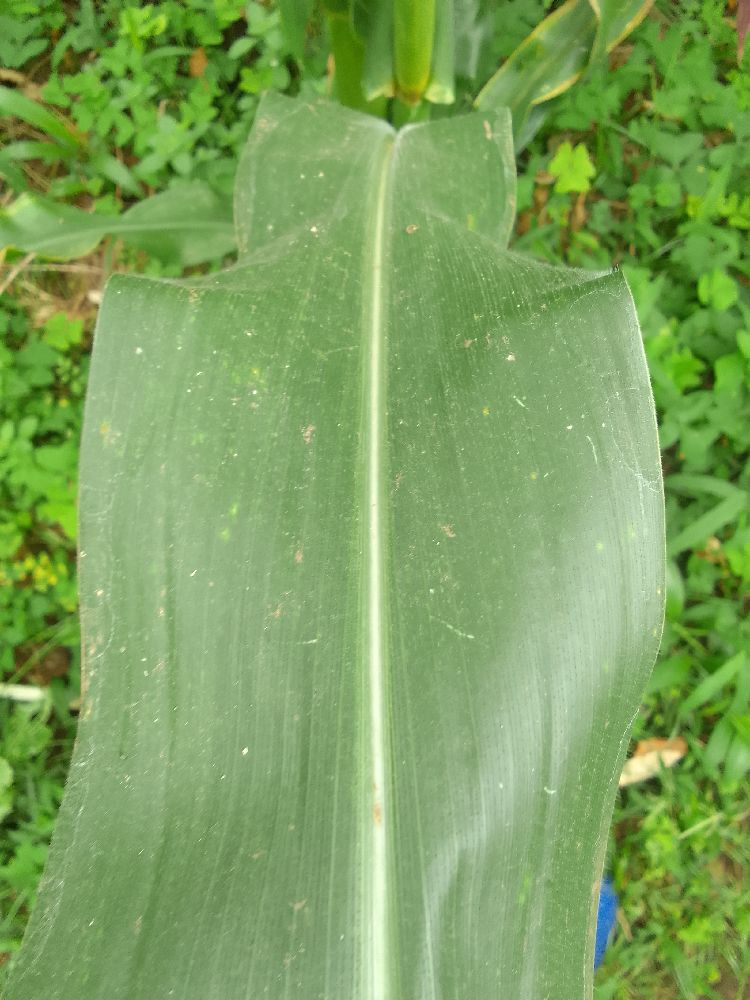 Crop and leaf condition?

maize, healthy
